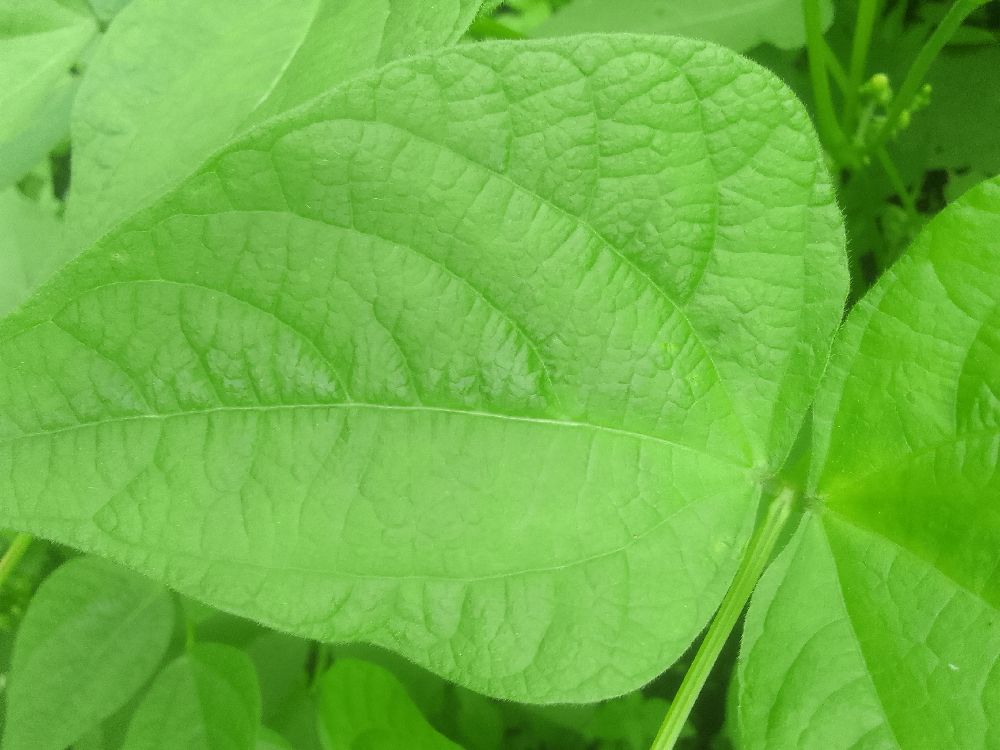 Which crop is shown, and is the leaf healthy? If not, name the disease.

common bean, healthy
